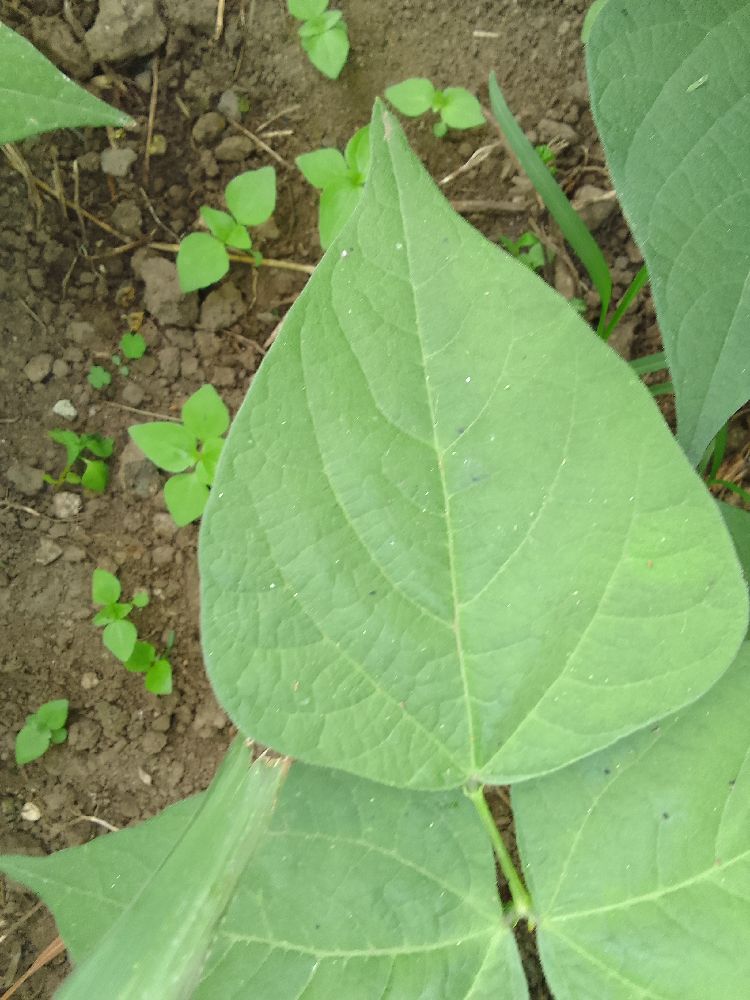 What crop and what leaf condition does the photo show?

common bean, healthy
